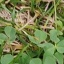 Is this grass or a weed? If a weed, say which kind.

unstructured weed
